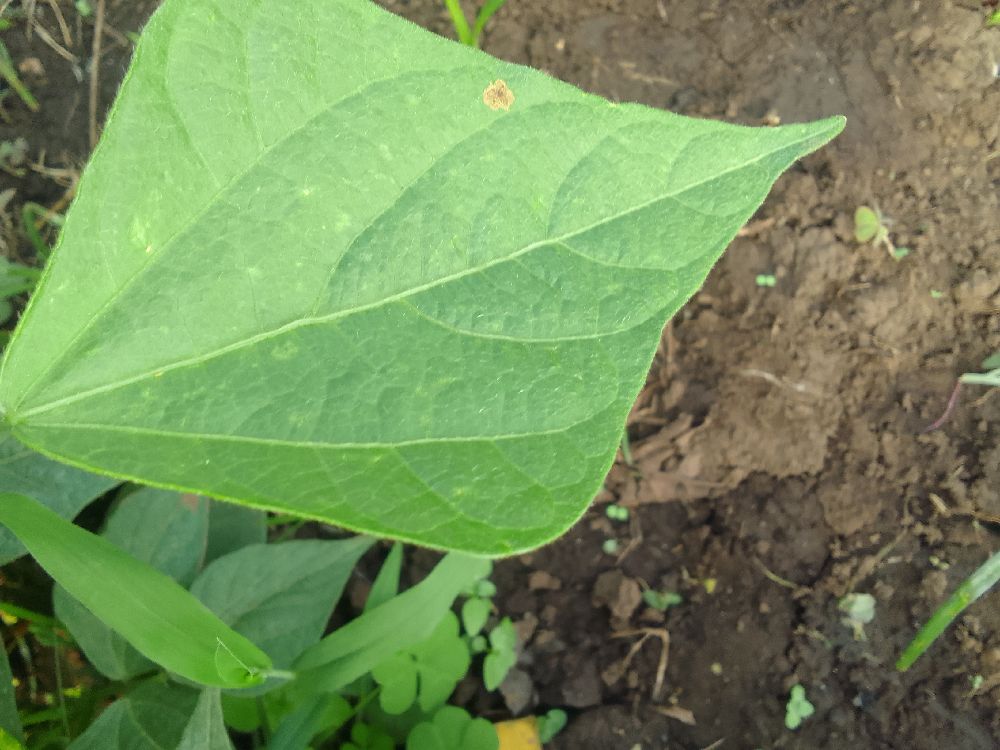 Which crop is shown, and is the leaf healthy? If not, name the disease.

common bean, healthy
